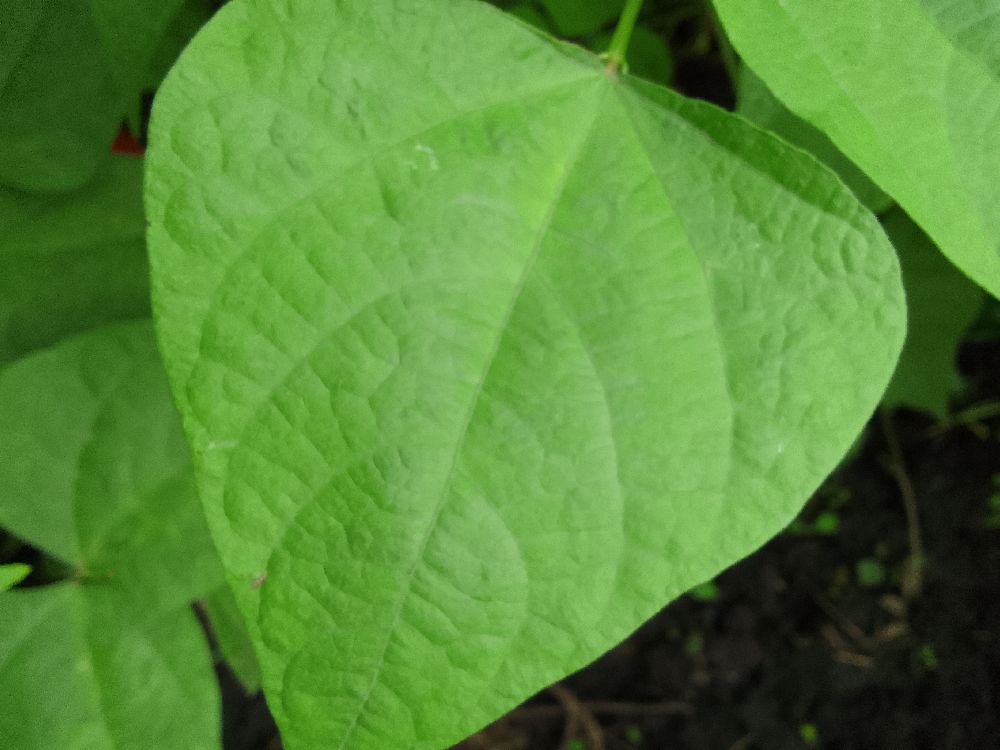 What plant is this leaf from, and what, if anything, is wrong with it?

common bean, healthy
